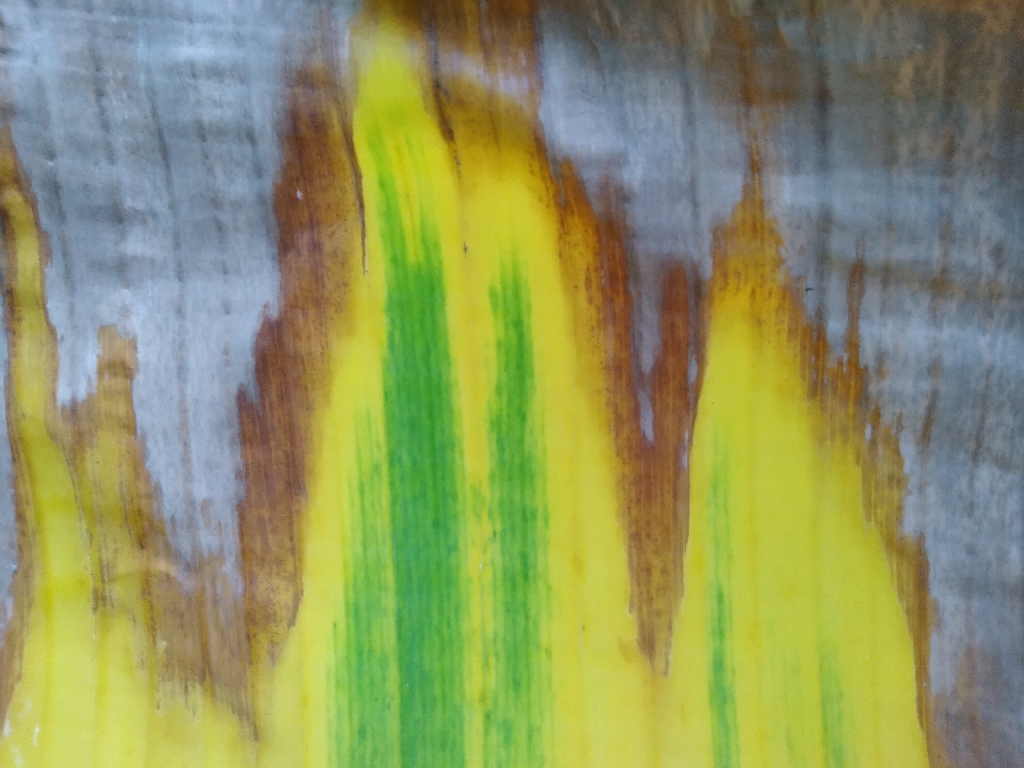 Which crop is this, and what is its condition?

banana, fusarium wilt race 1
